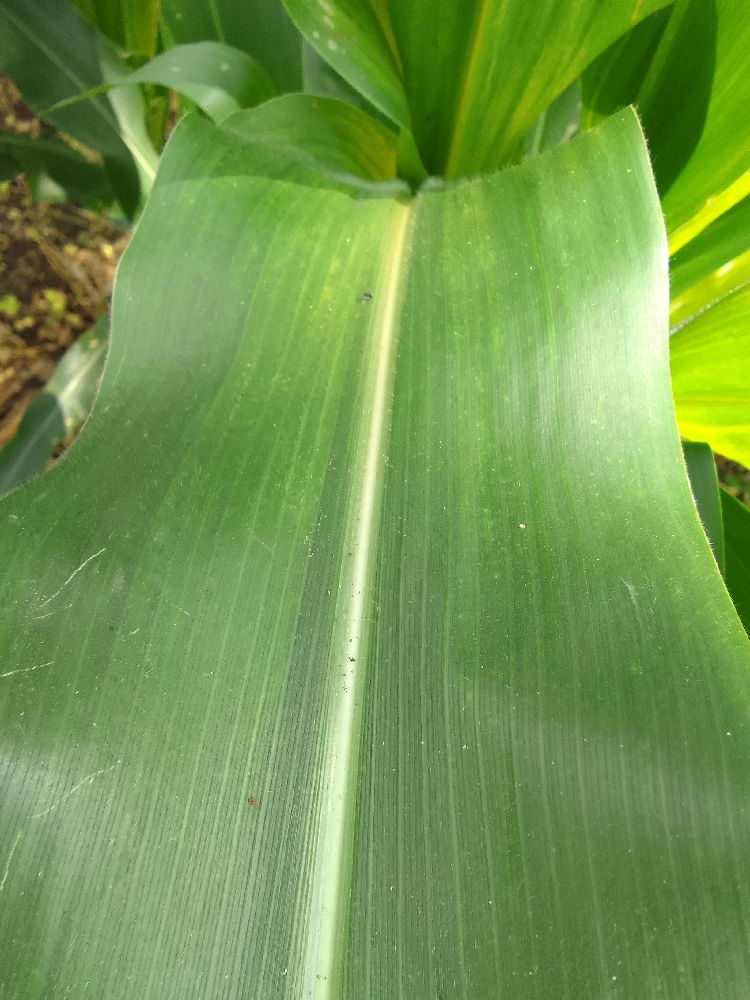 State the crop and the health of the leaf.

maize, healthy
